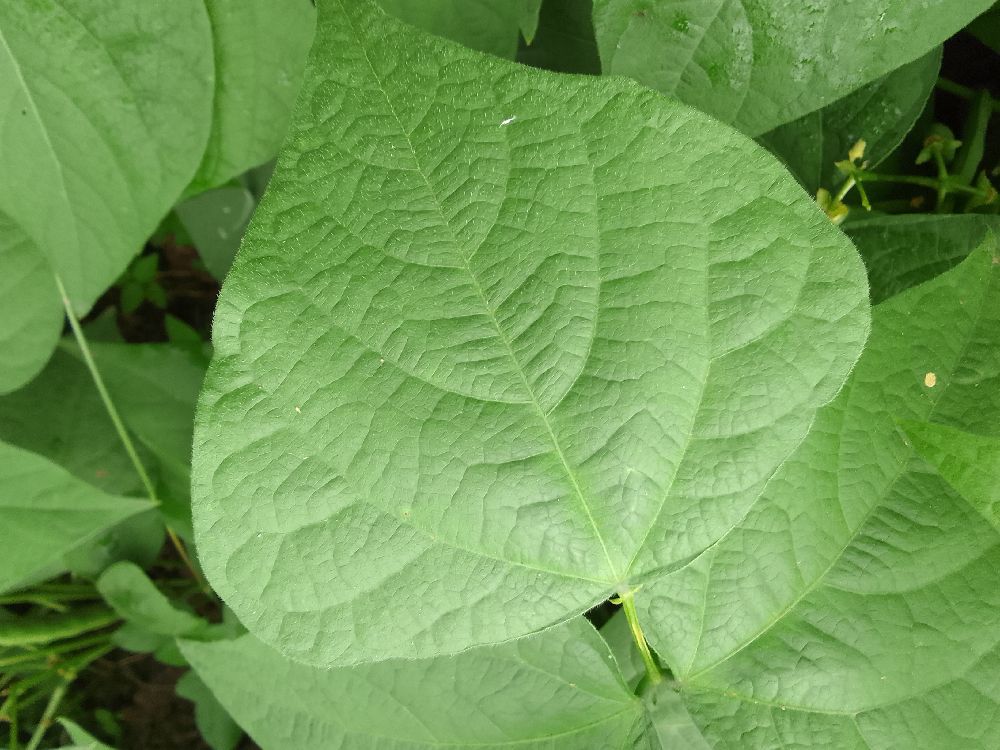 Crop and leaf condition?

common bean, healthy
